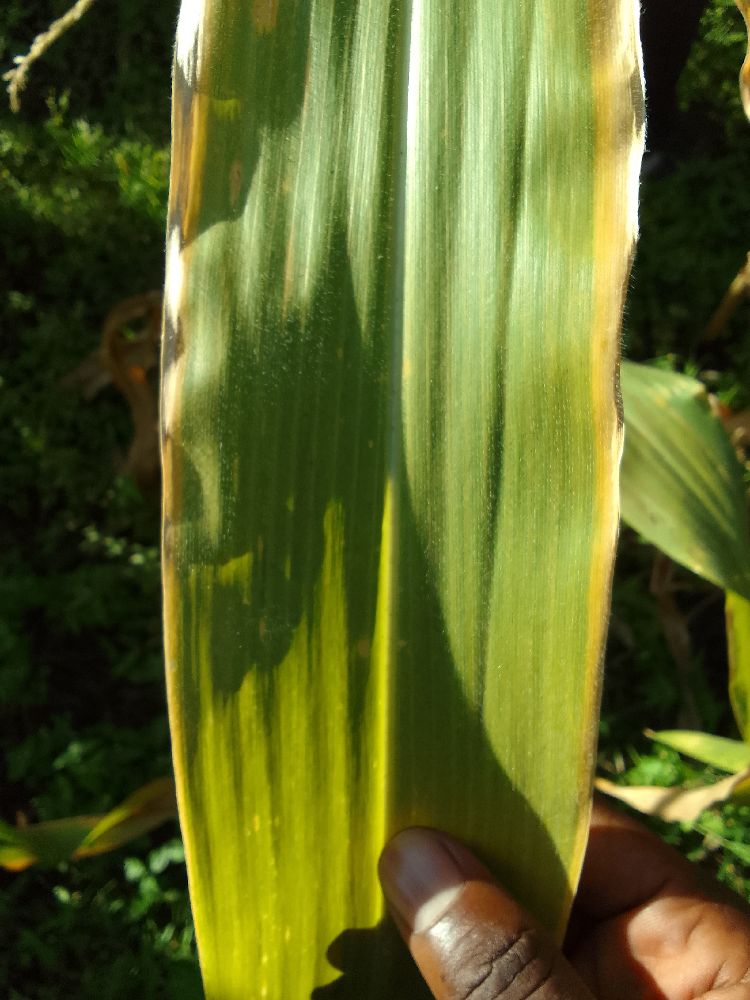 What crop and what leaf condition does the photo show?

maize, maize lethal necrosis
